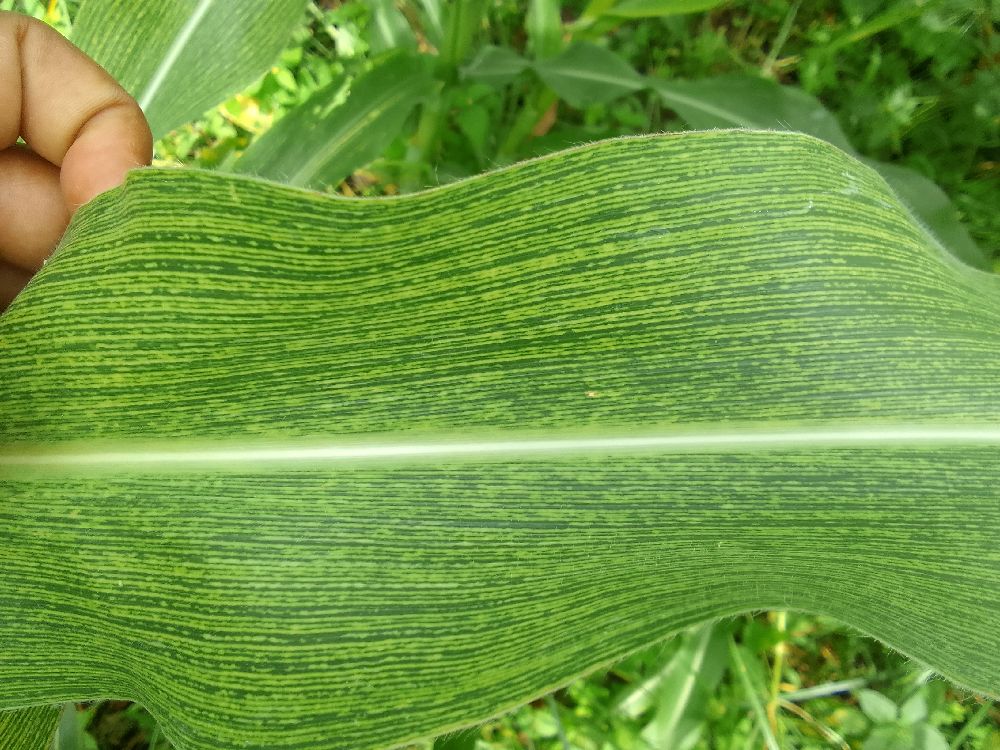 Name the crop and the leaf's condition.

maize, maize streak virus
